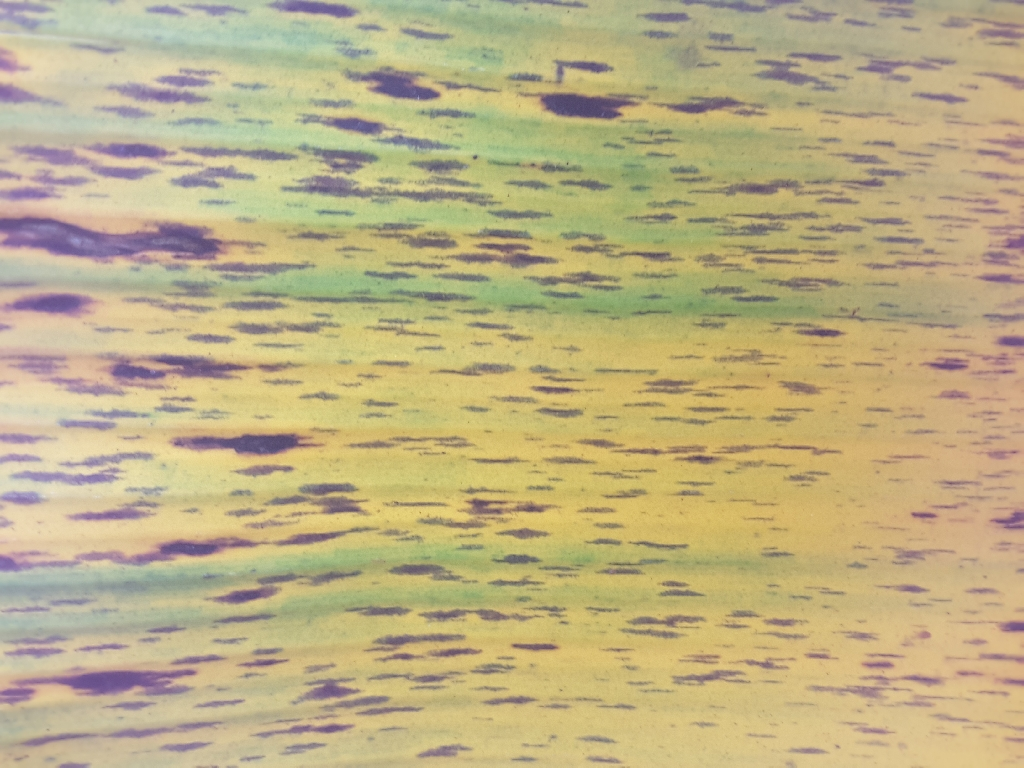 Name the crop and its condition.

banana, black sigatoka
